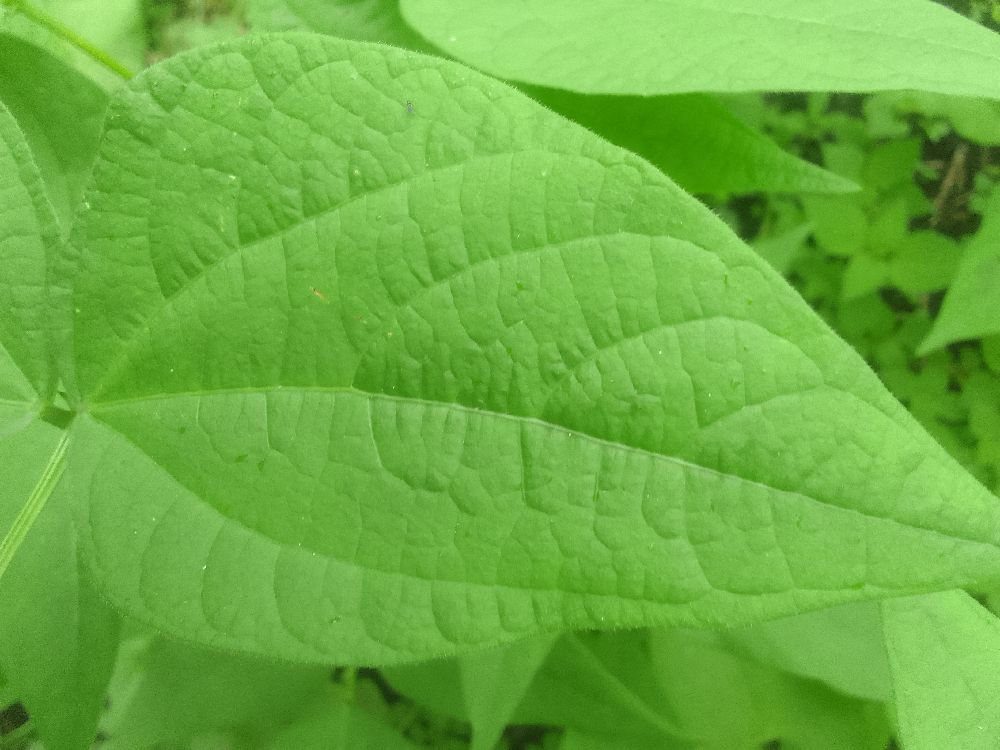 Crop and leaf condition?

common bean, healthy
